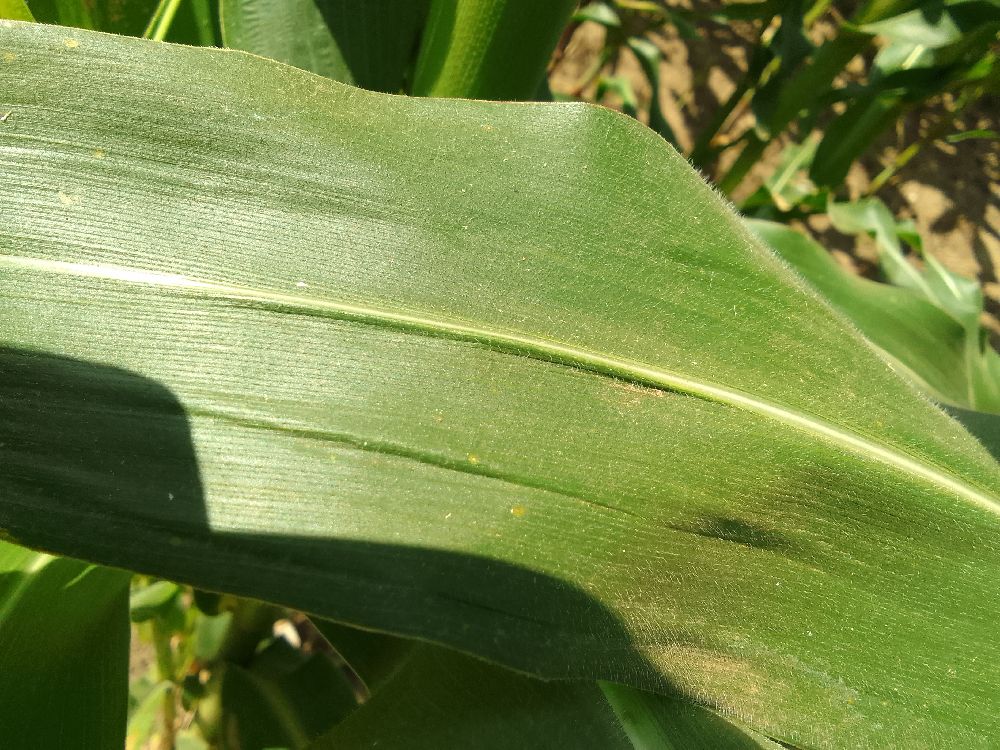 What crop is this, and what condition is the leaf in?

maize, healthy
